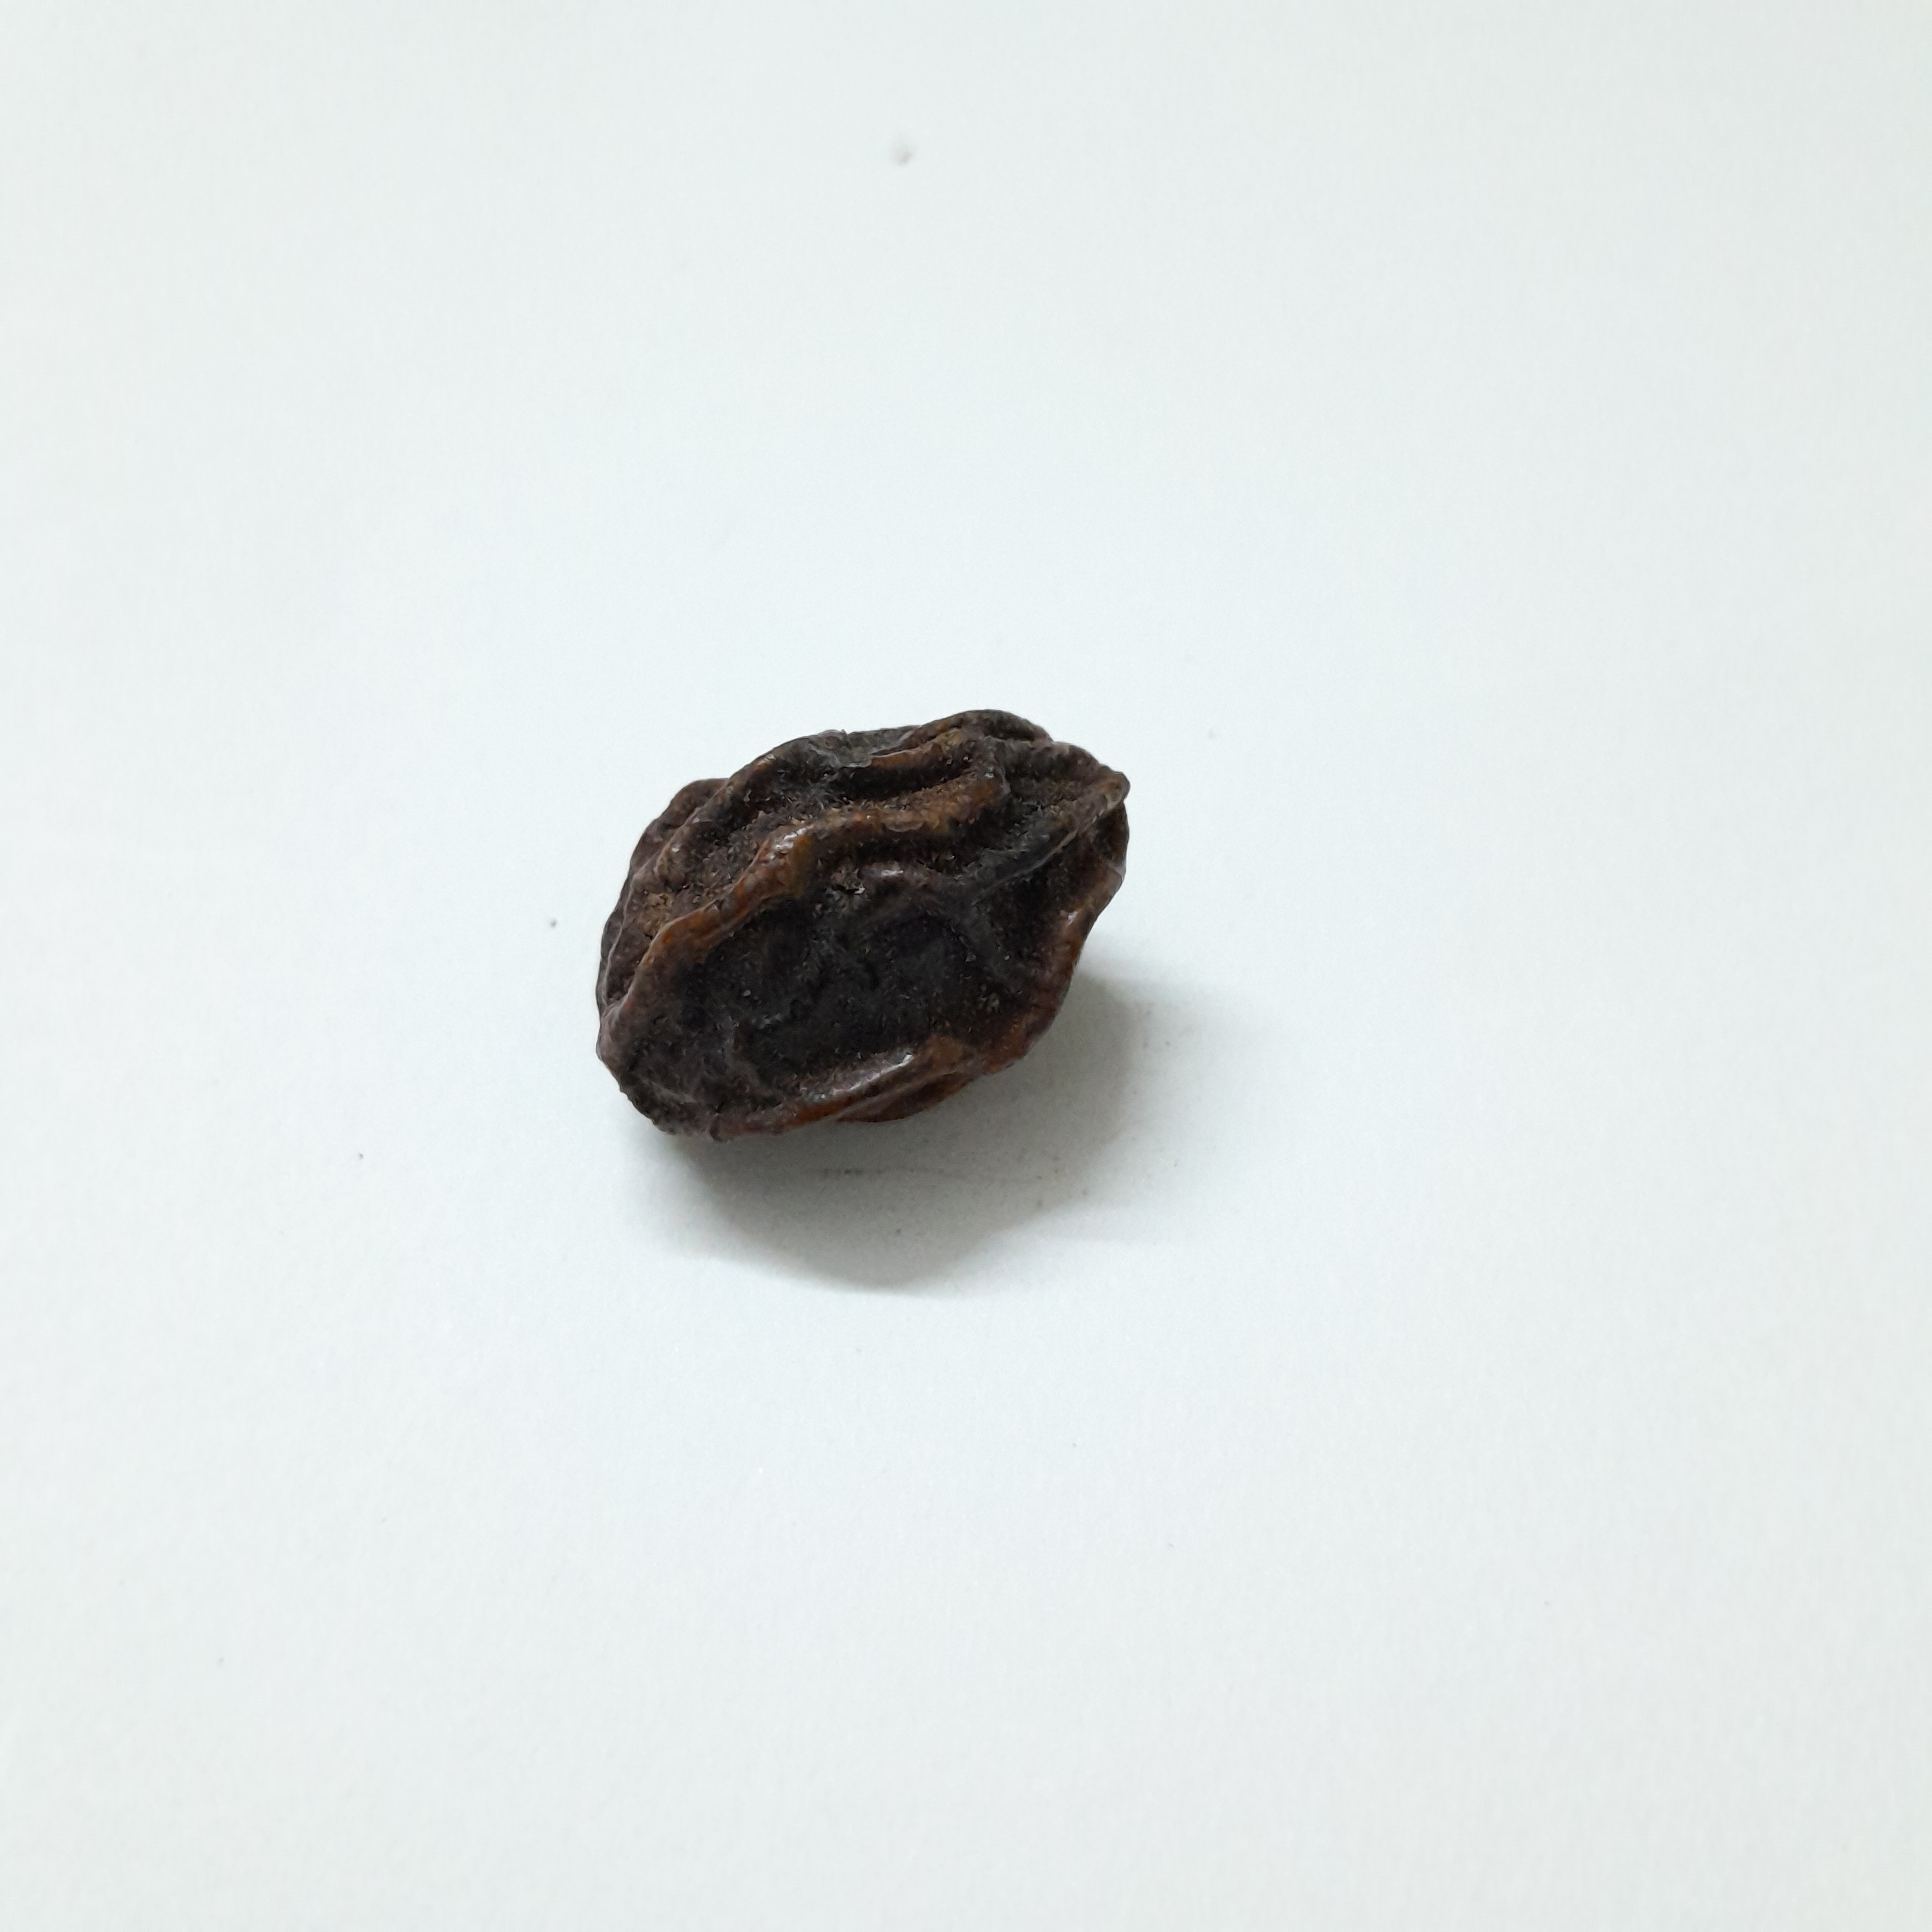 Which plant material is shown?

kadukharik
